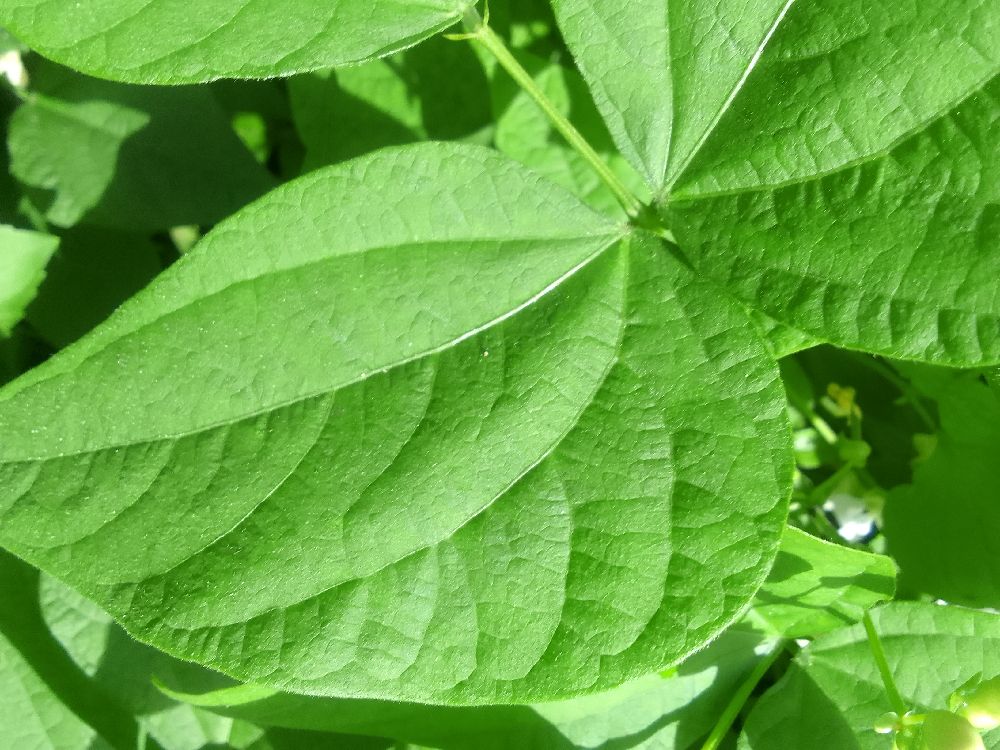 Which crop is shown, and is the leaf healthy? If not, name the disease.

common bean, healthy
